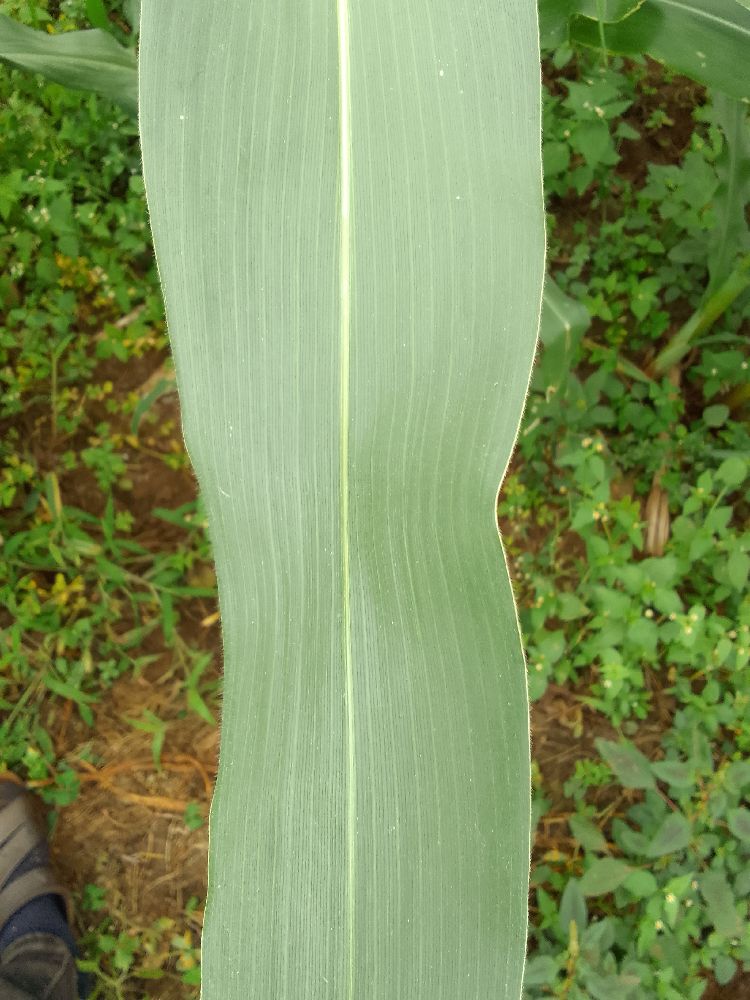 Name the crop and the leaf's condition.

maize, healthy
